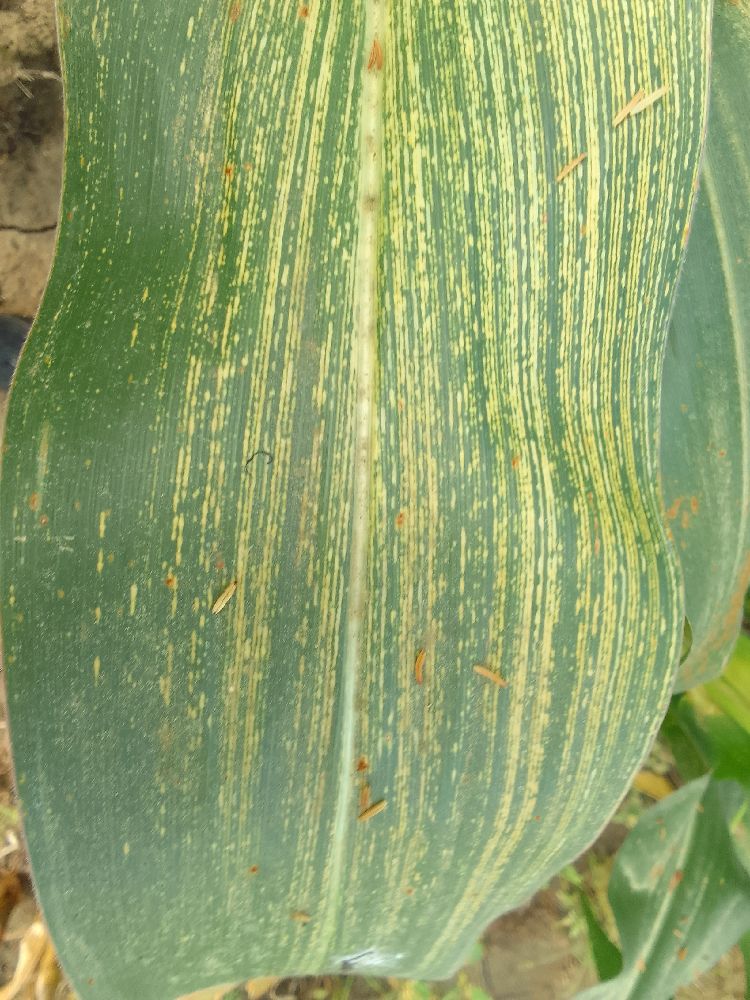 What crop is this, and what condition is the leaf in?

maize, maize streak virus
